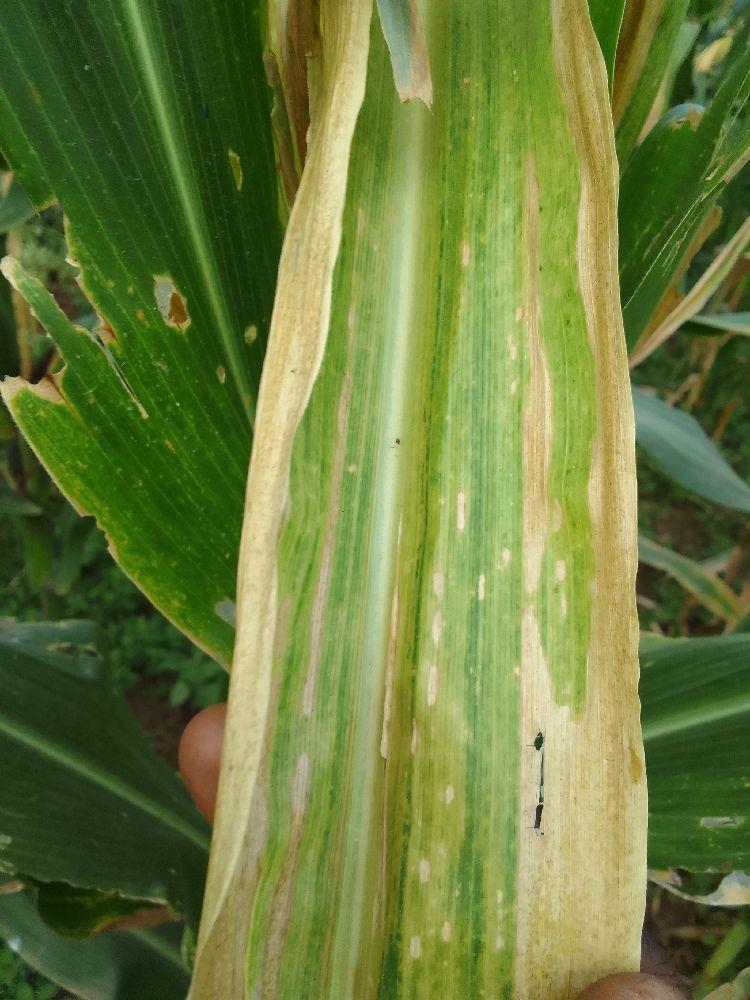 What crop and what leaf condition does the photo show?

maize, maize lethal necrosis
